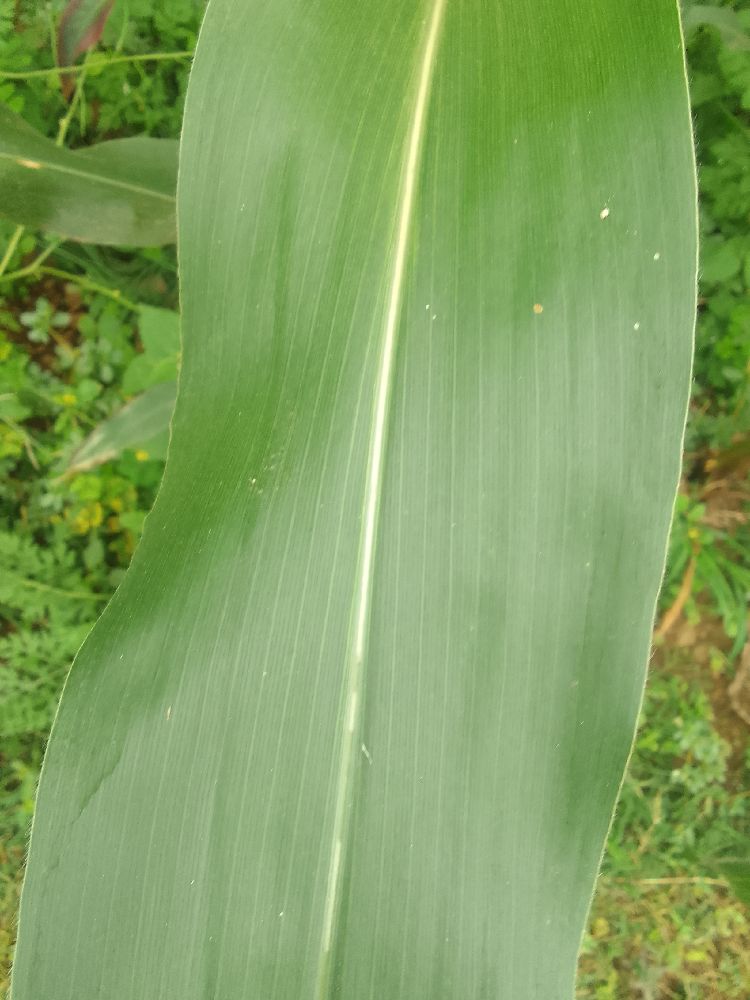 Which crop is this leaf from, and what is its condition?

maize, healthy
